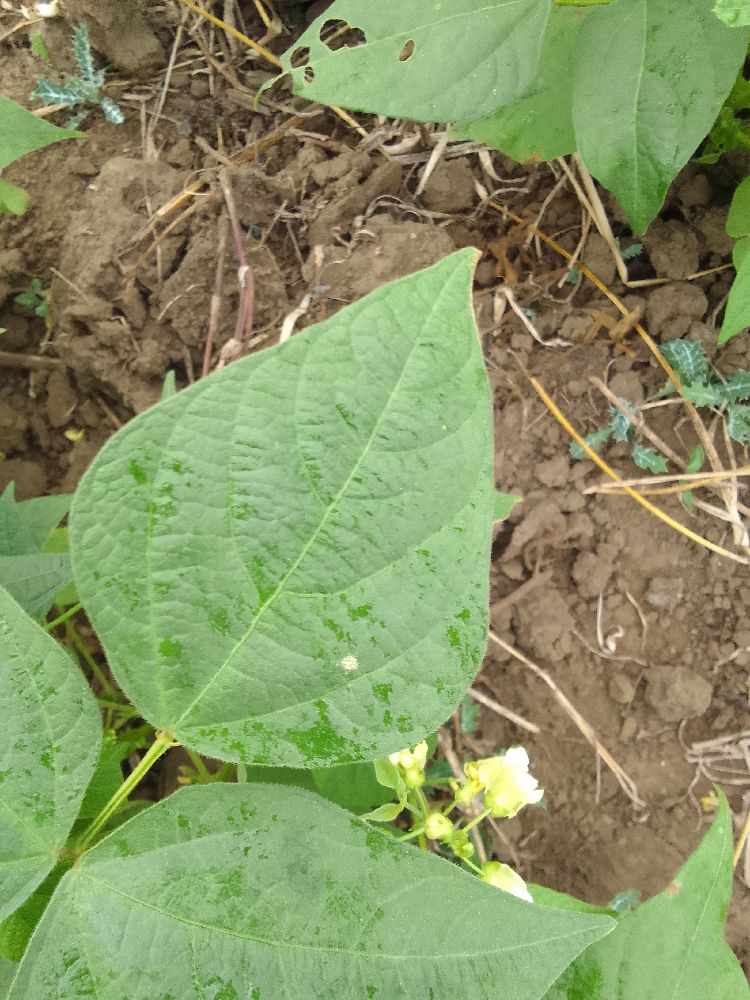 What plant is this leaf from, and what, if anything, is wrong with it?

common bean, healthy
